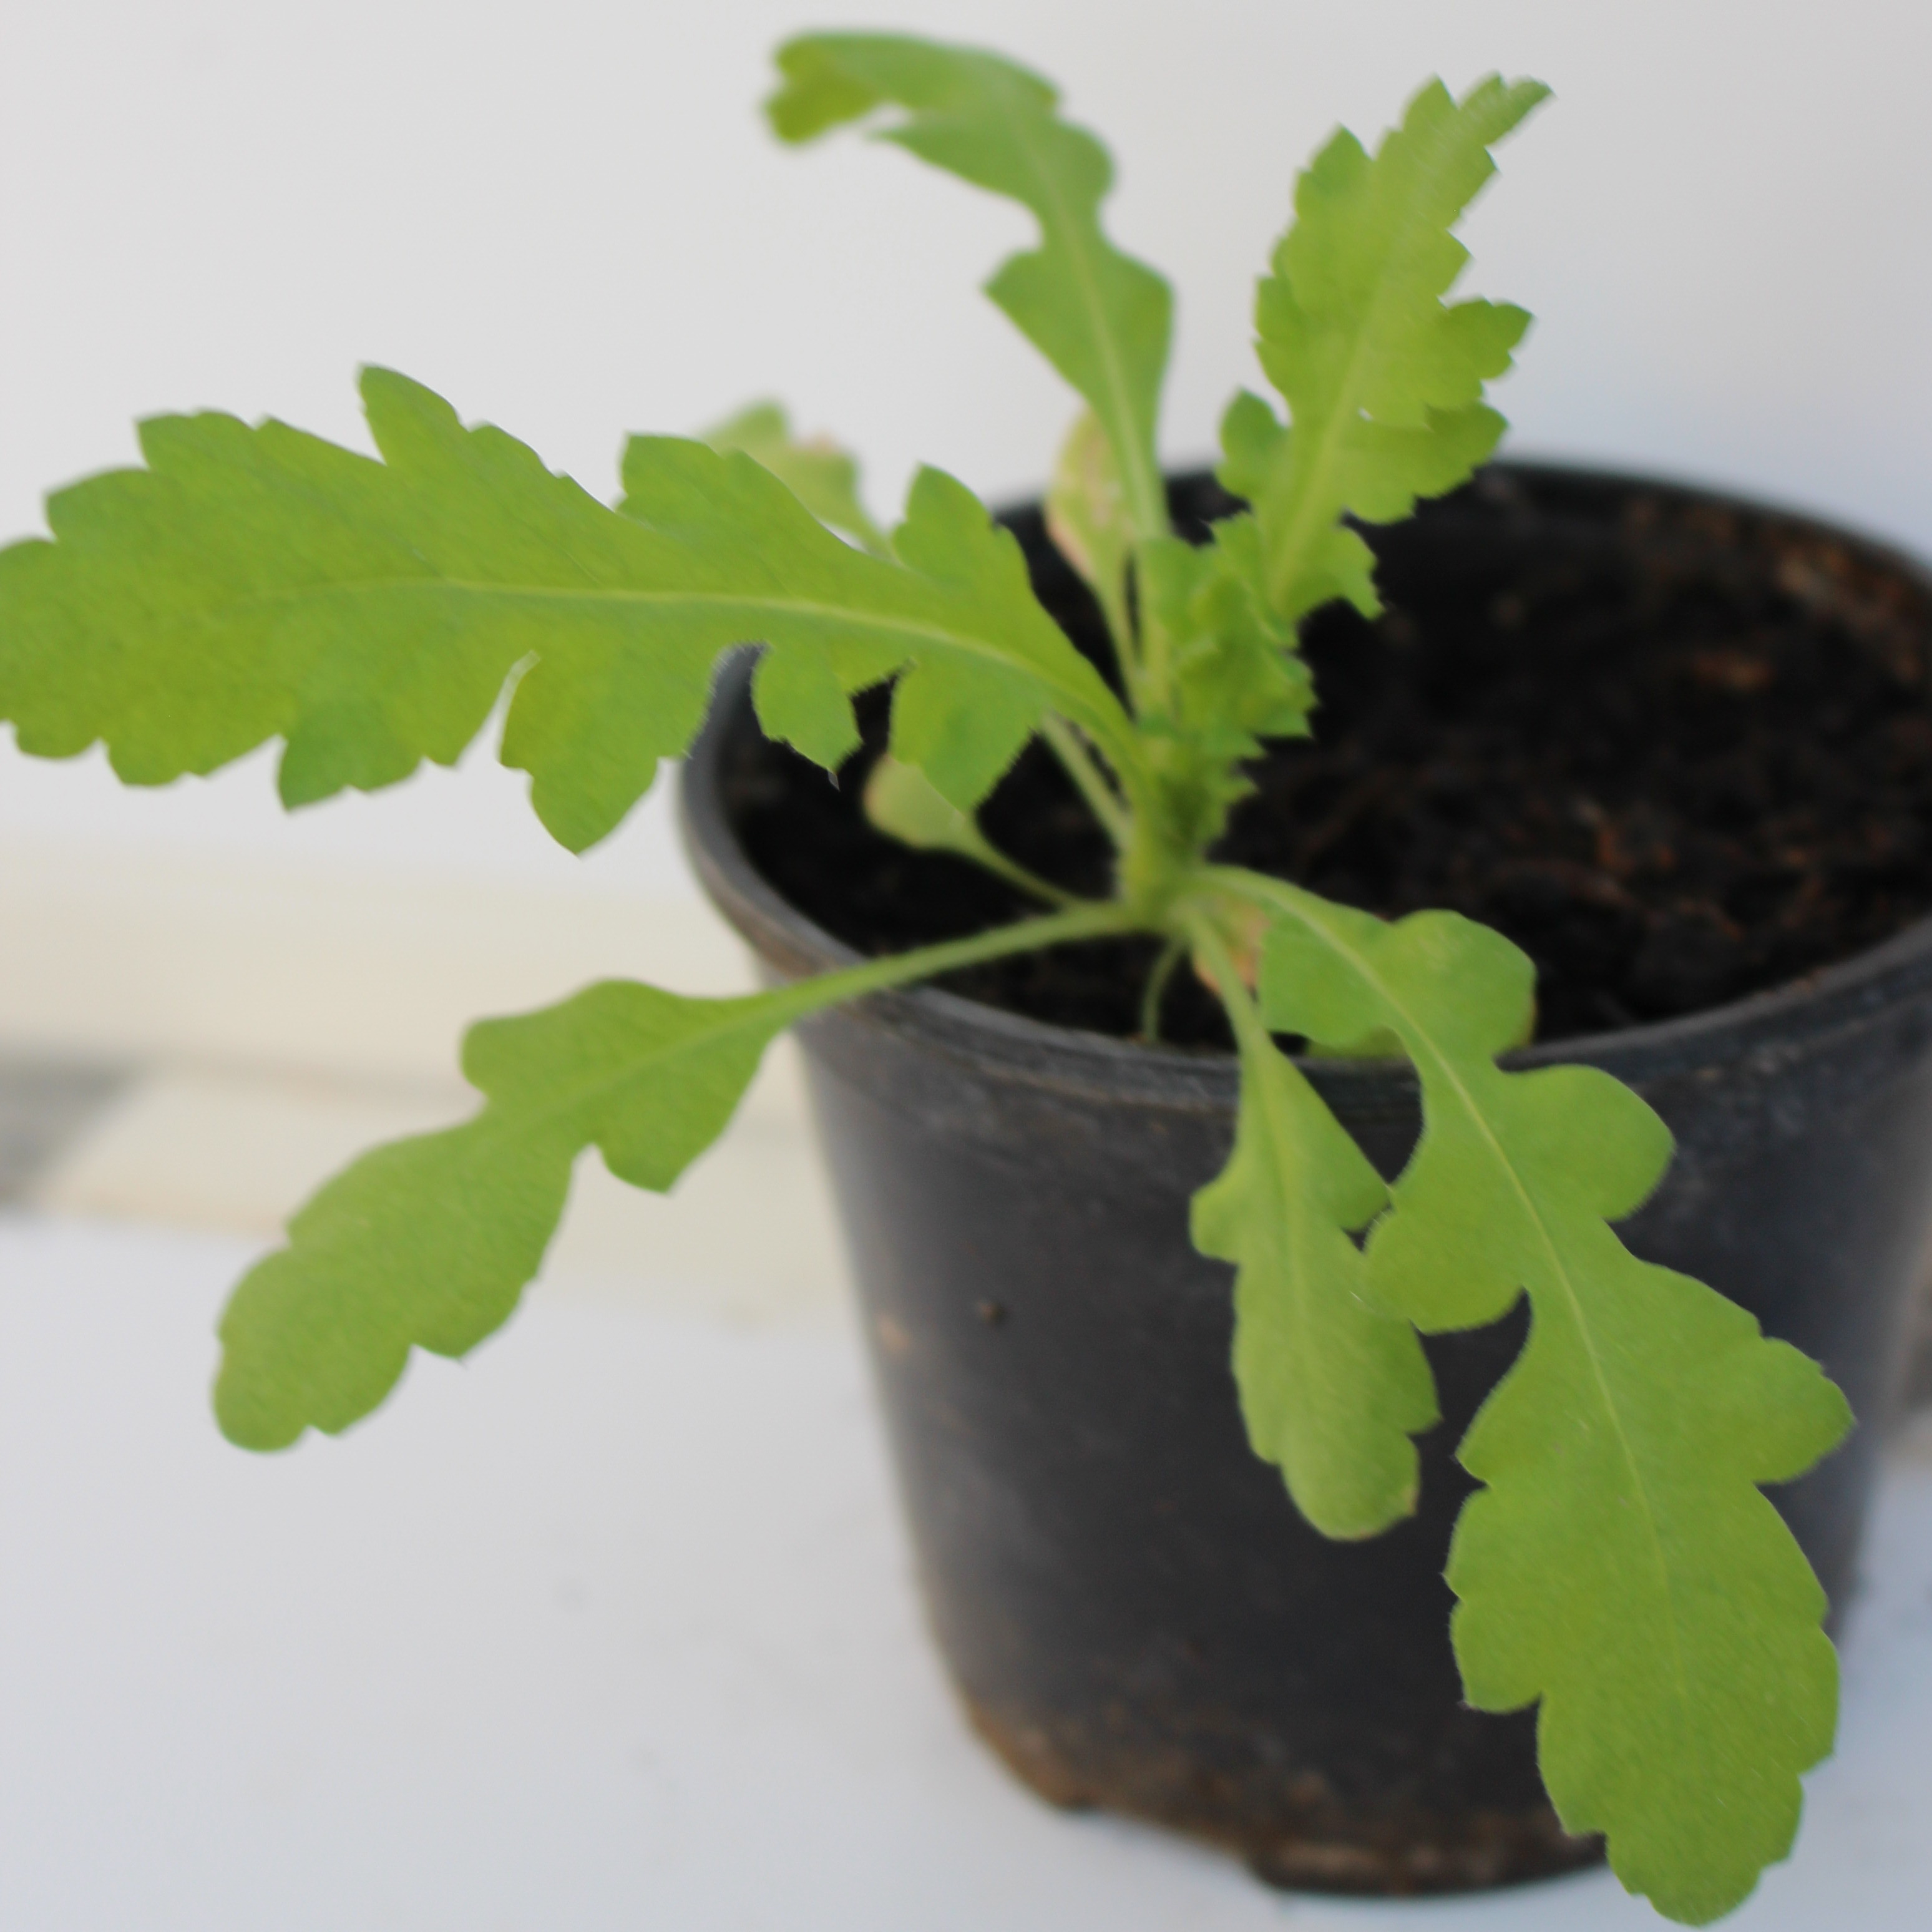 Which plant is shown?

Papaver rhoeas
